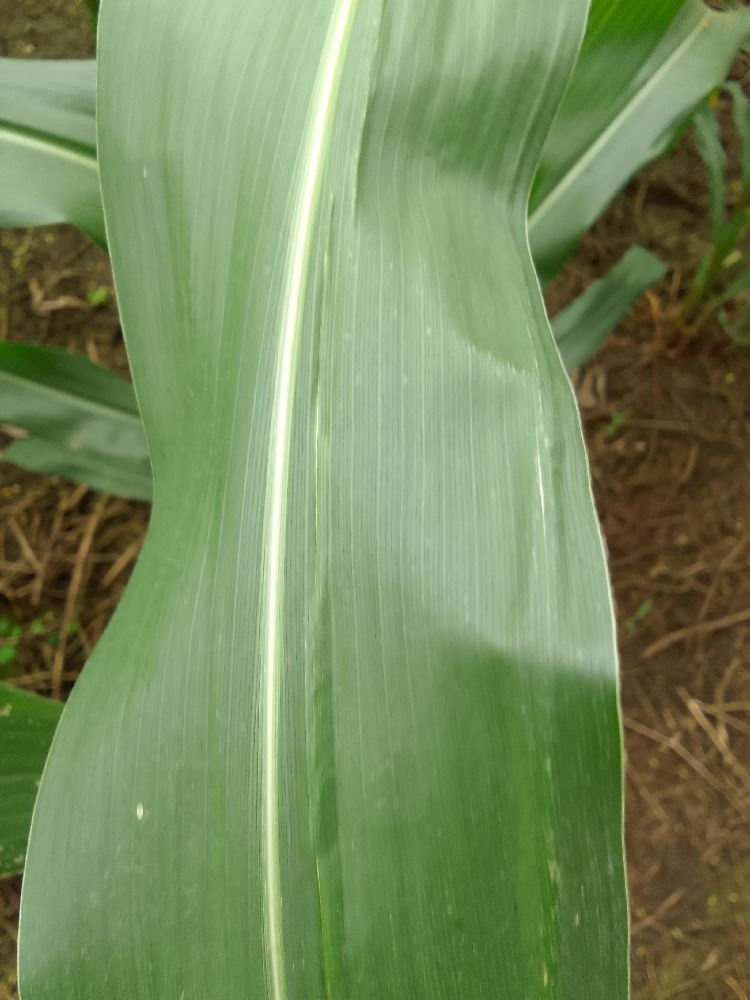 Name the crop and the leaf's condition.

maize, healthy
